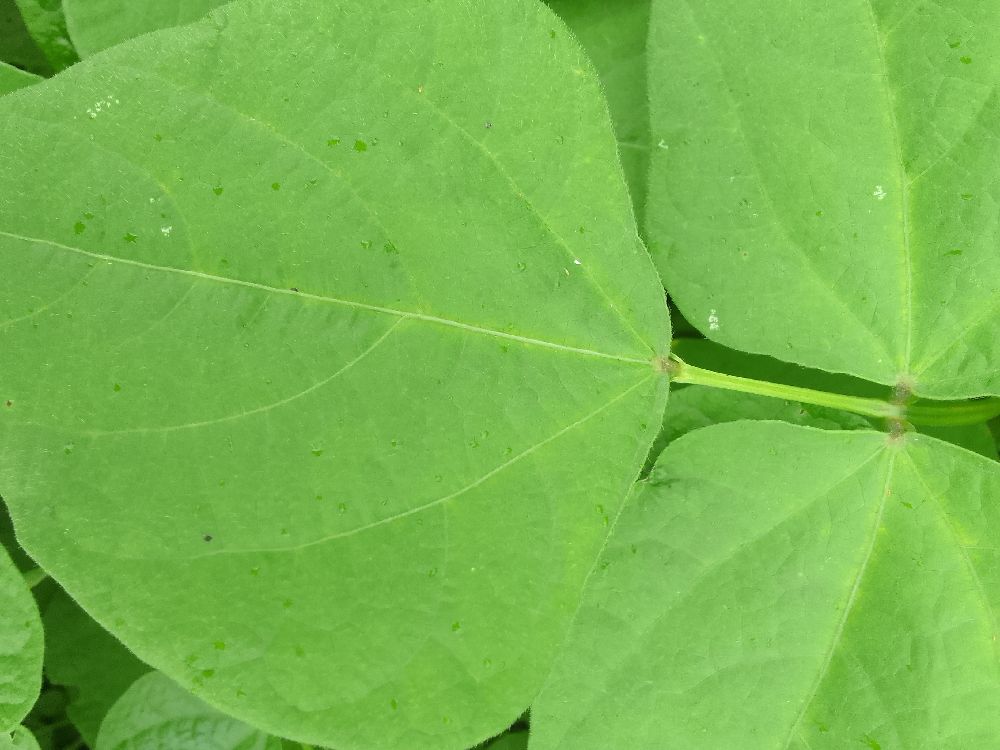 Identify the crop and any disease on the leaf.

common bean, healthy
